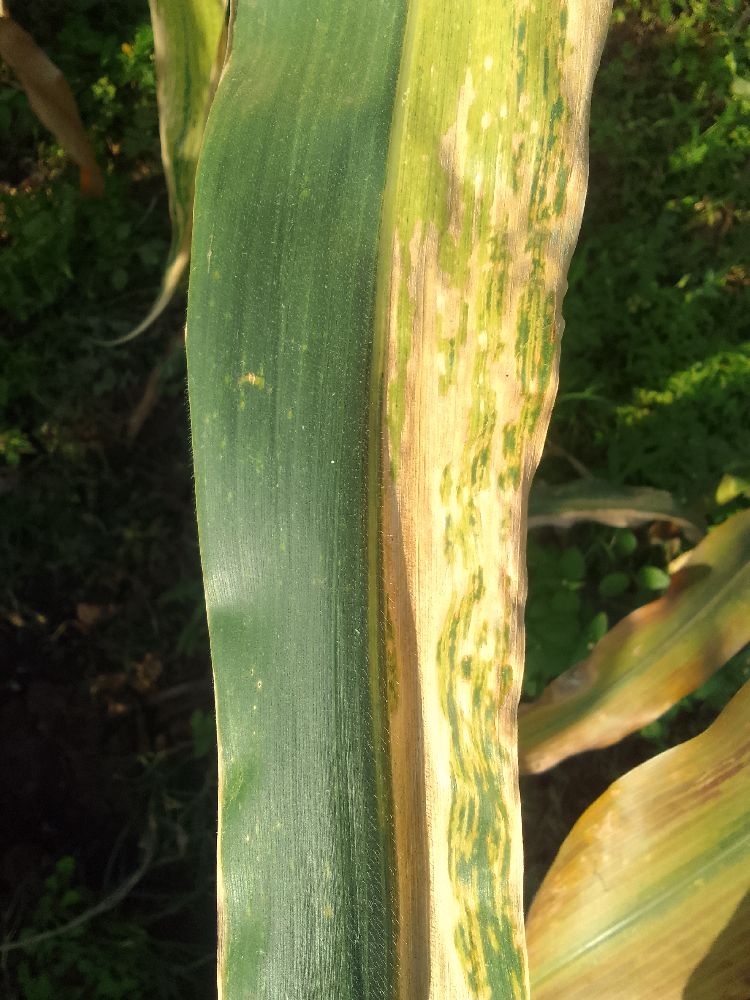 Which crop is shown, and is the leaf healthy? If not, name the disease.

maize, maize lethal necrosis
